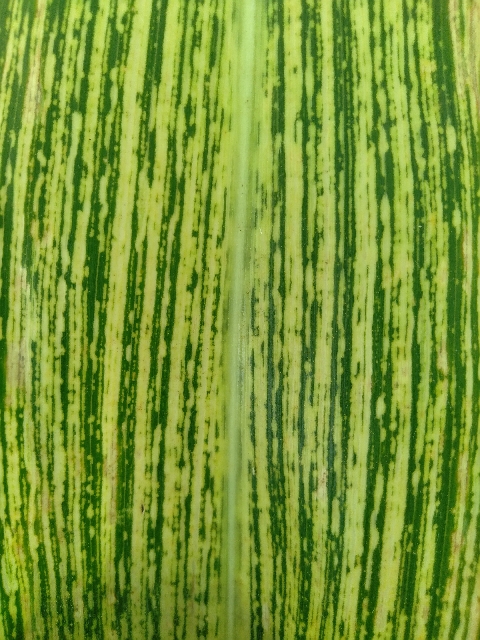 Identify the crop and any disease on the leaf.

maize, maize streak virus
